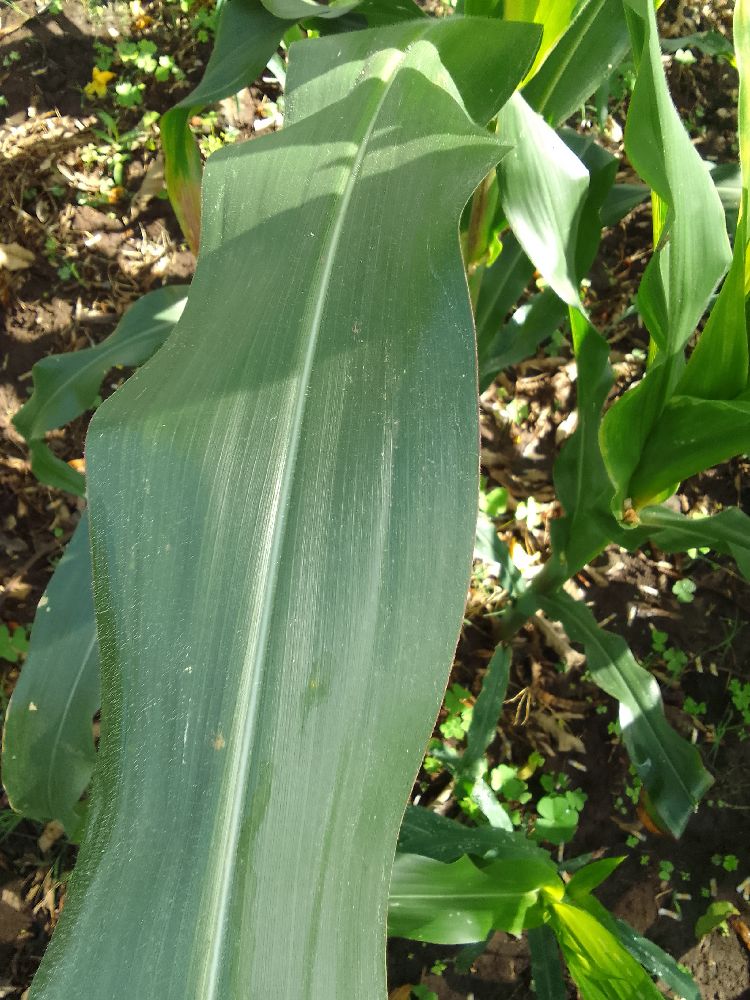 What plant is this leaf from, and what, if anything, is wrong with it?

maize, healthy
